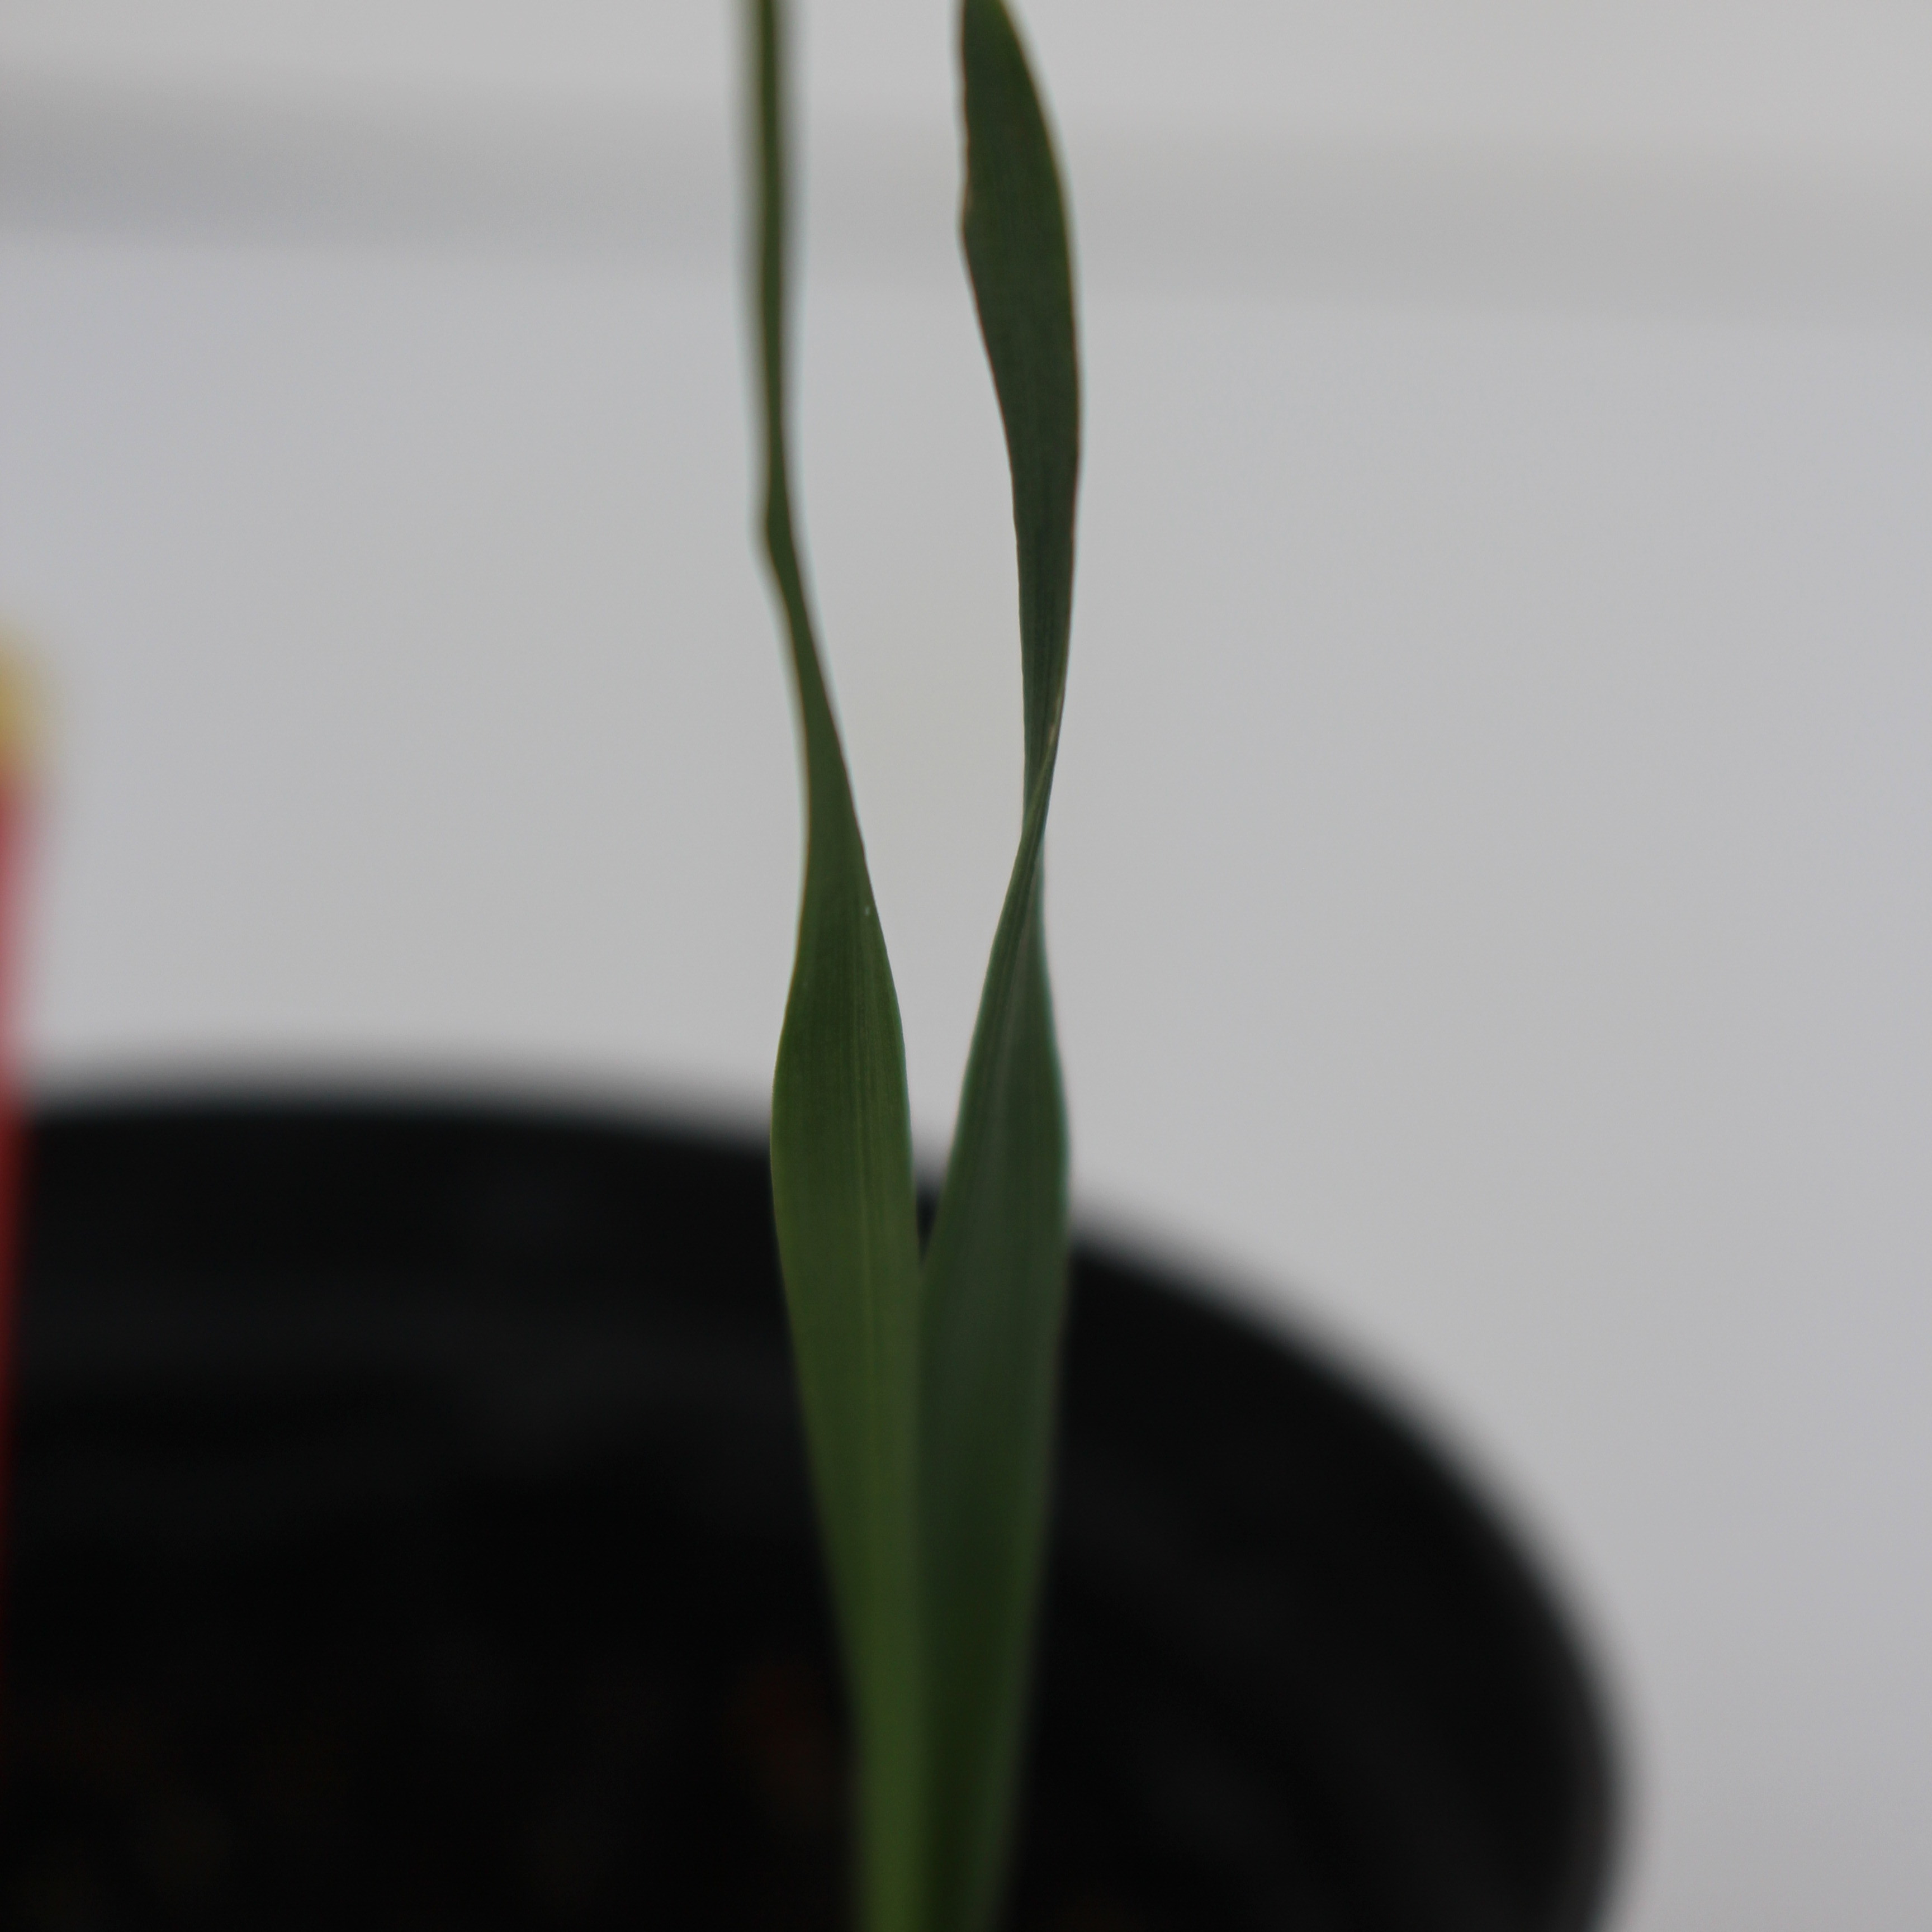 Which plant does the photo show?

Avena sterilis
